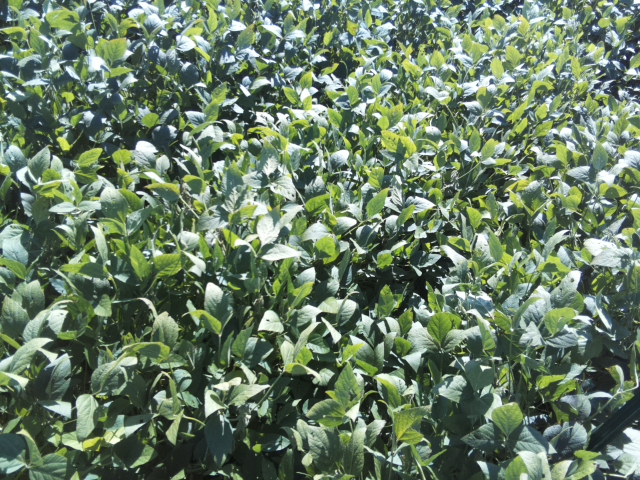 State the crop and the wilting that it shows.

soybean, leaflets folding inward at secondary pulvinus with no turgor loss in leaflets or petioles
